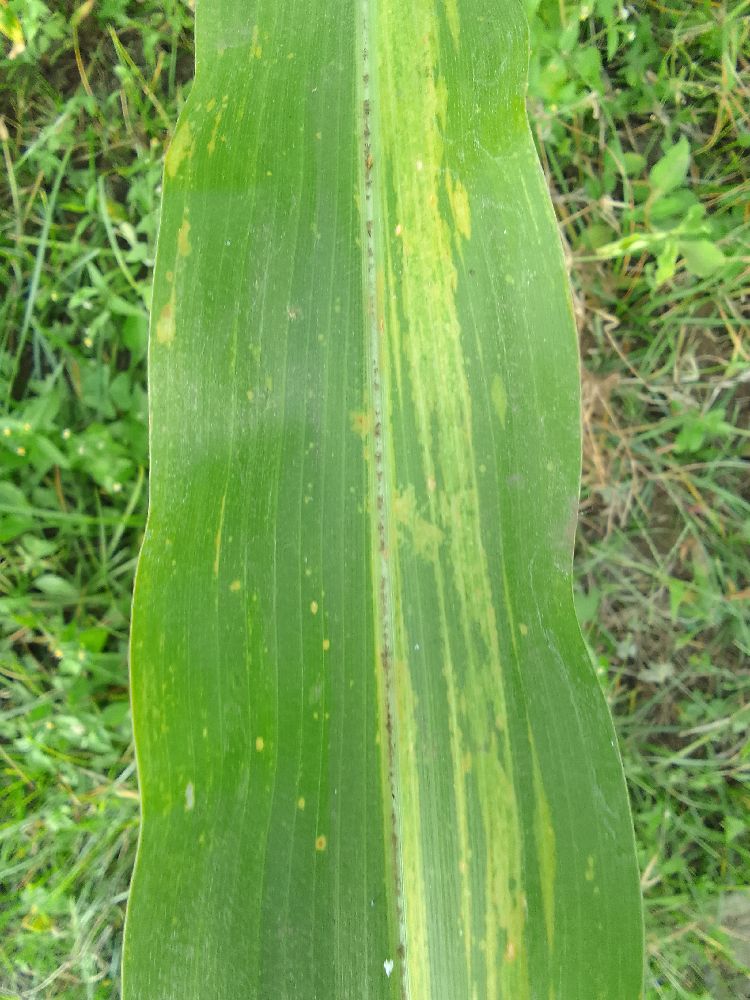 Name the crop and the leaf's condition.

maize, maize lethal necrosis
